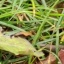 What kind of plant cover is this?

grass
